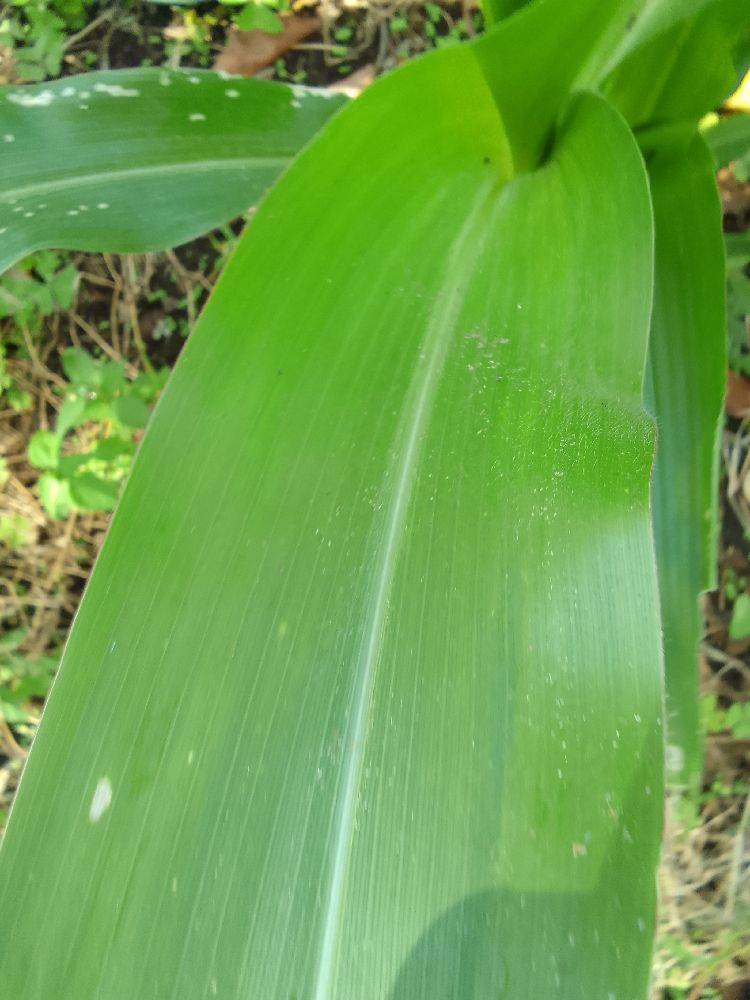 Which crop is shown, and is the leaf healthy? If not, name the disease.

maize, healthy
